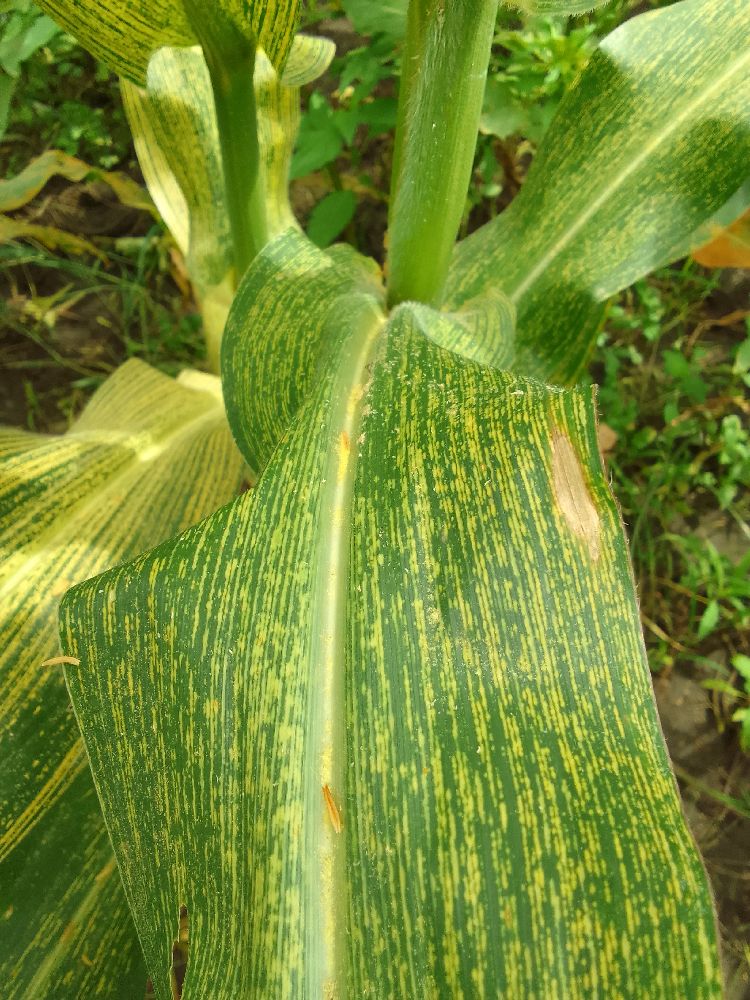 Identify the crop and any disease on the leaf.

maize, maize streak virus
